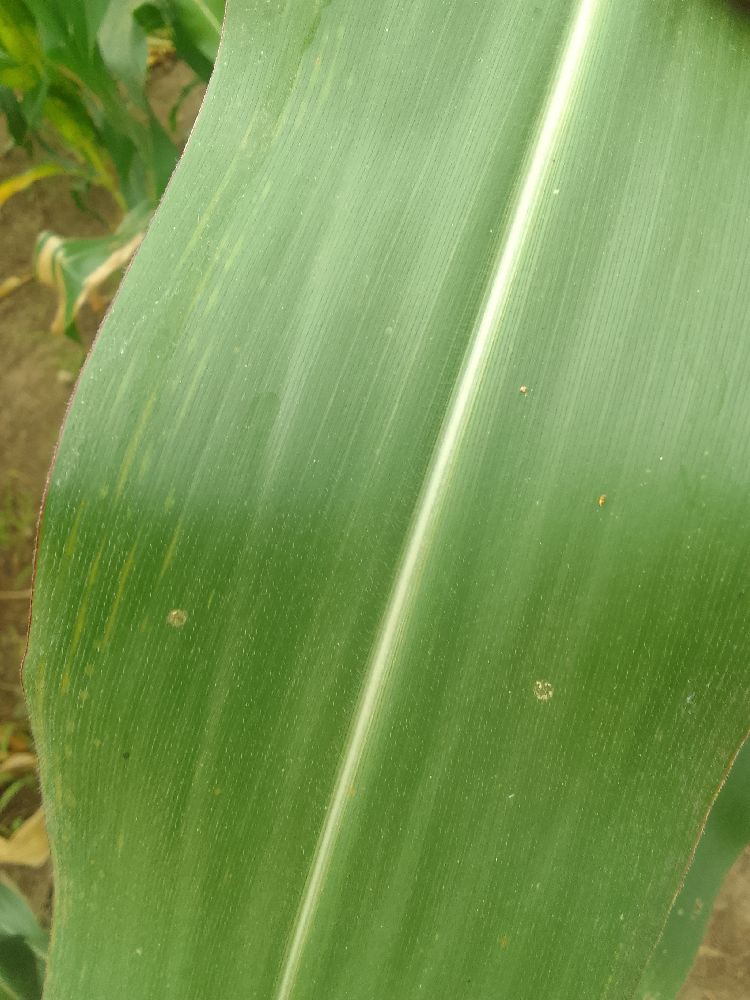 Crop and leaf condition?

maize, healthy
